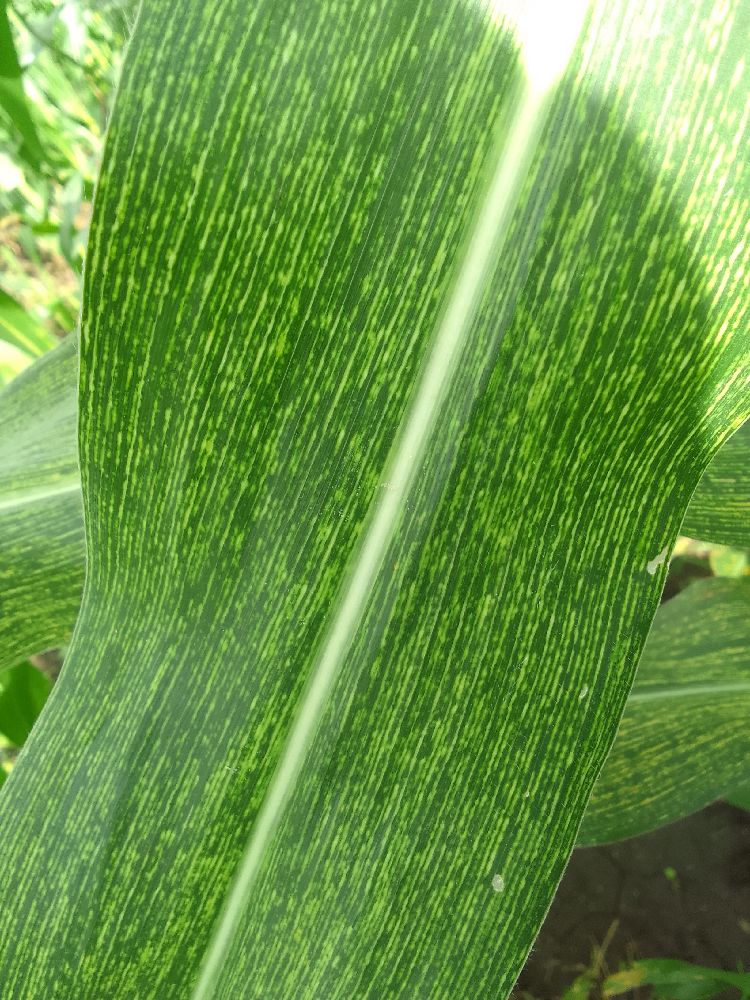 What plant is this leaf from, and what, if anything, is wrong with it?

maize, maize streak virus
